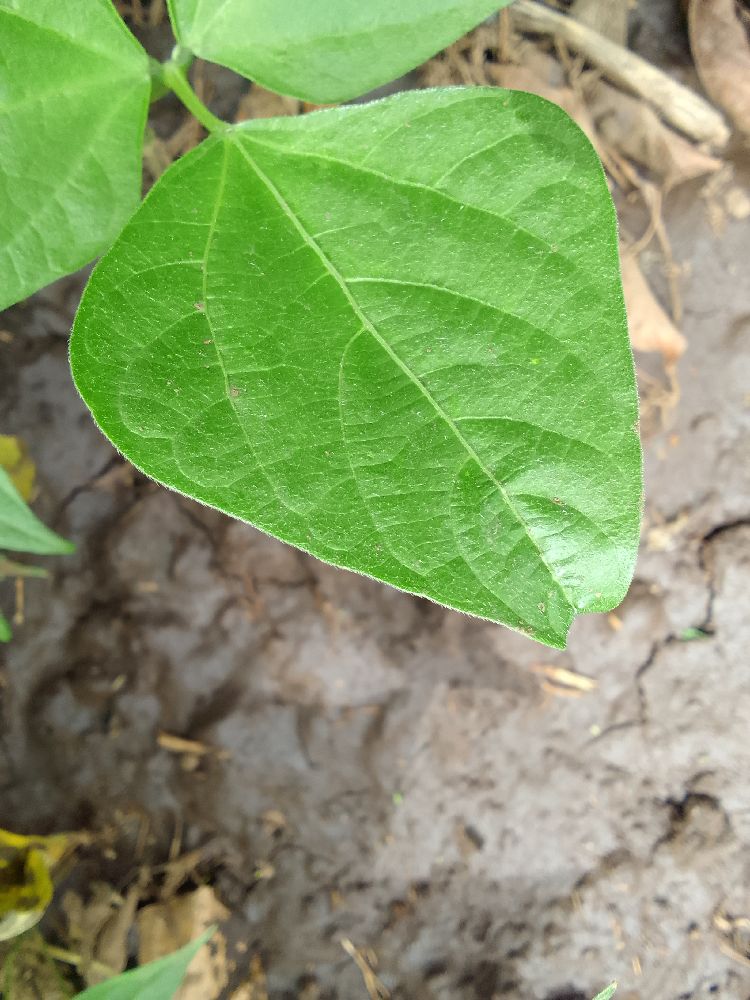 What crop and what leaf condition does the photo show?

common bean, healthy
